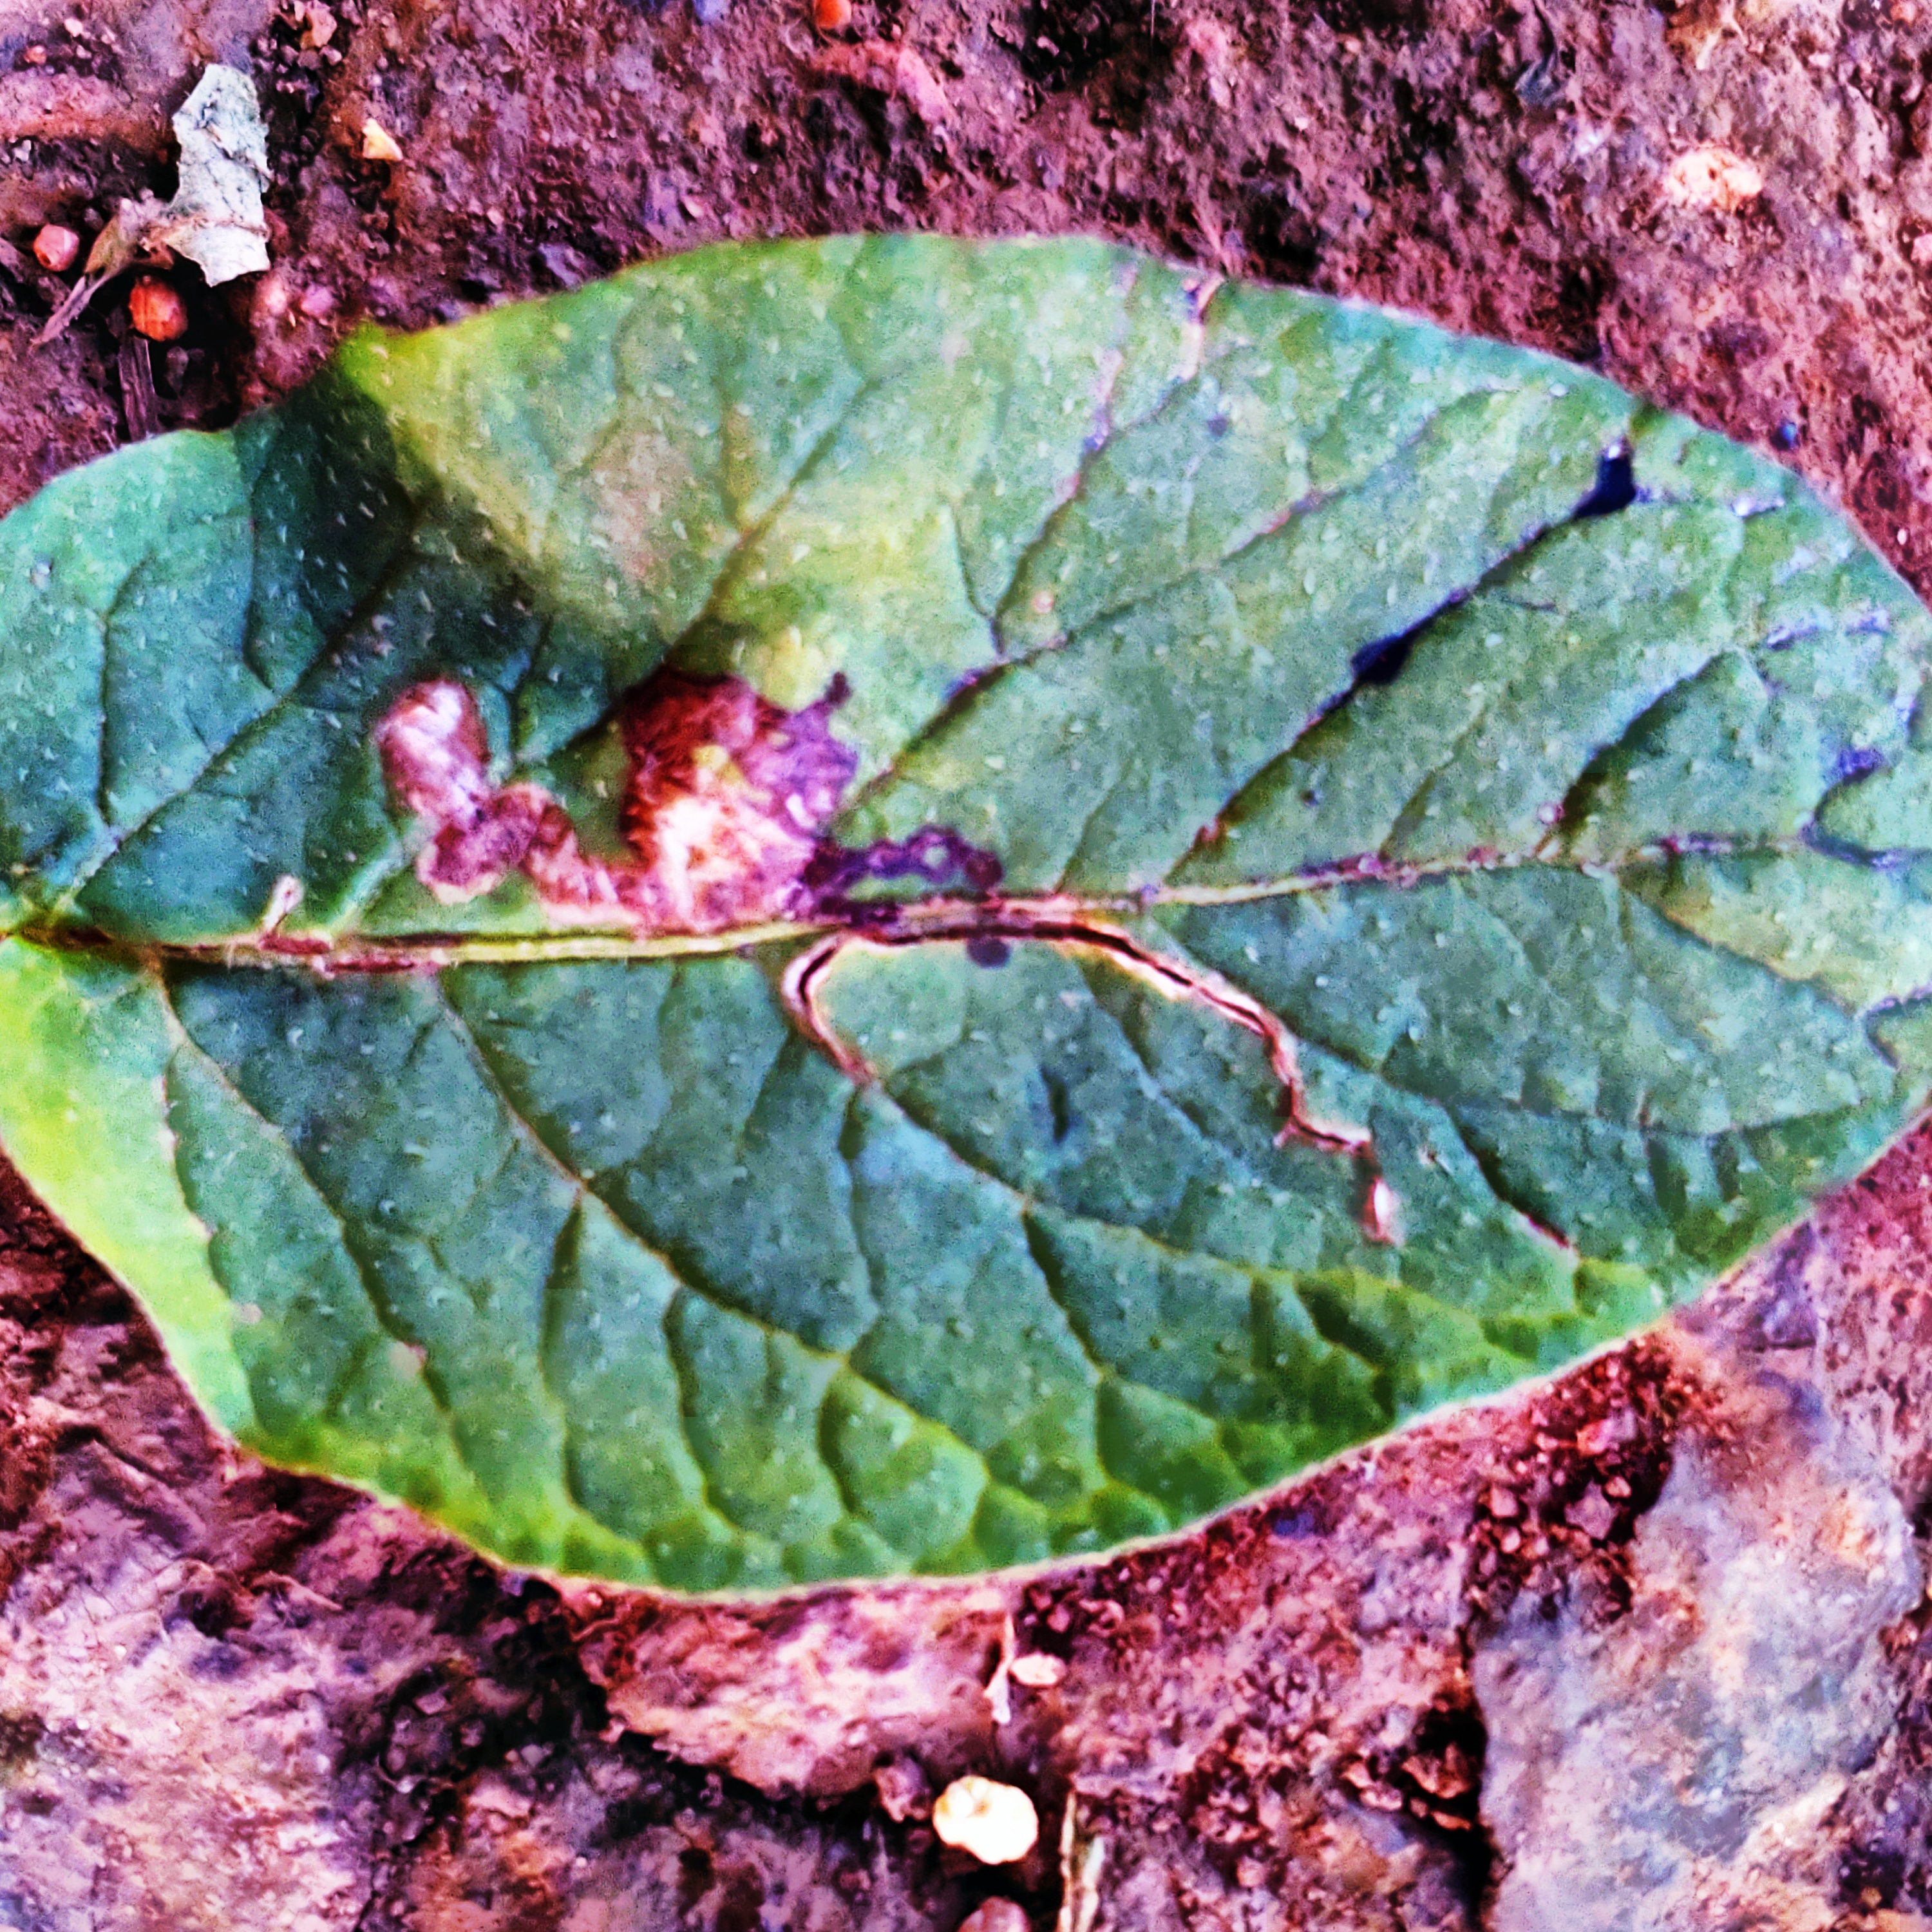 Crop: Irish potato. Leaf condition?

late blight
